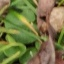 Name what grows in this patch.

grass
